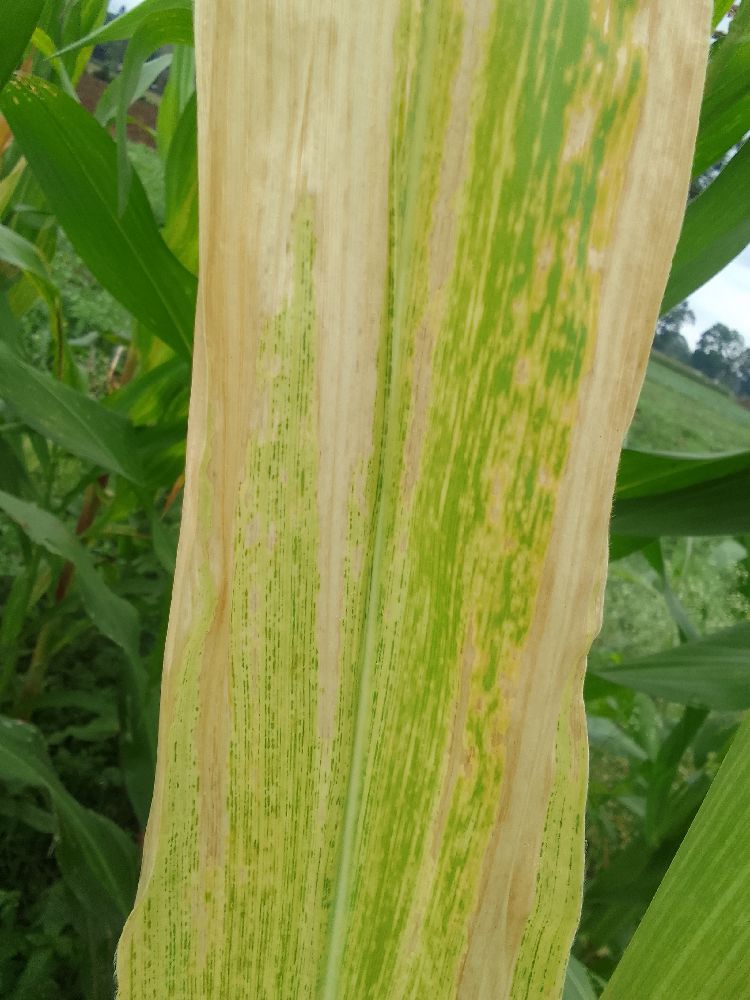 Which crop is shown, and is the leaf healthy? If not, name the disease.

maize, maize lethal necrosis
